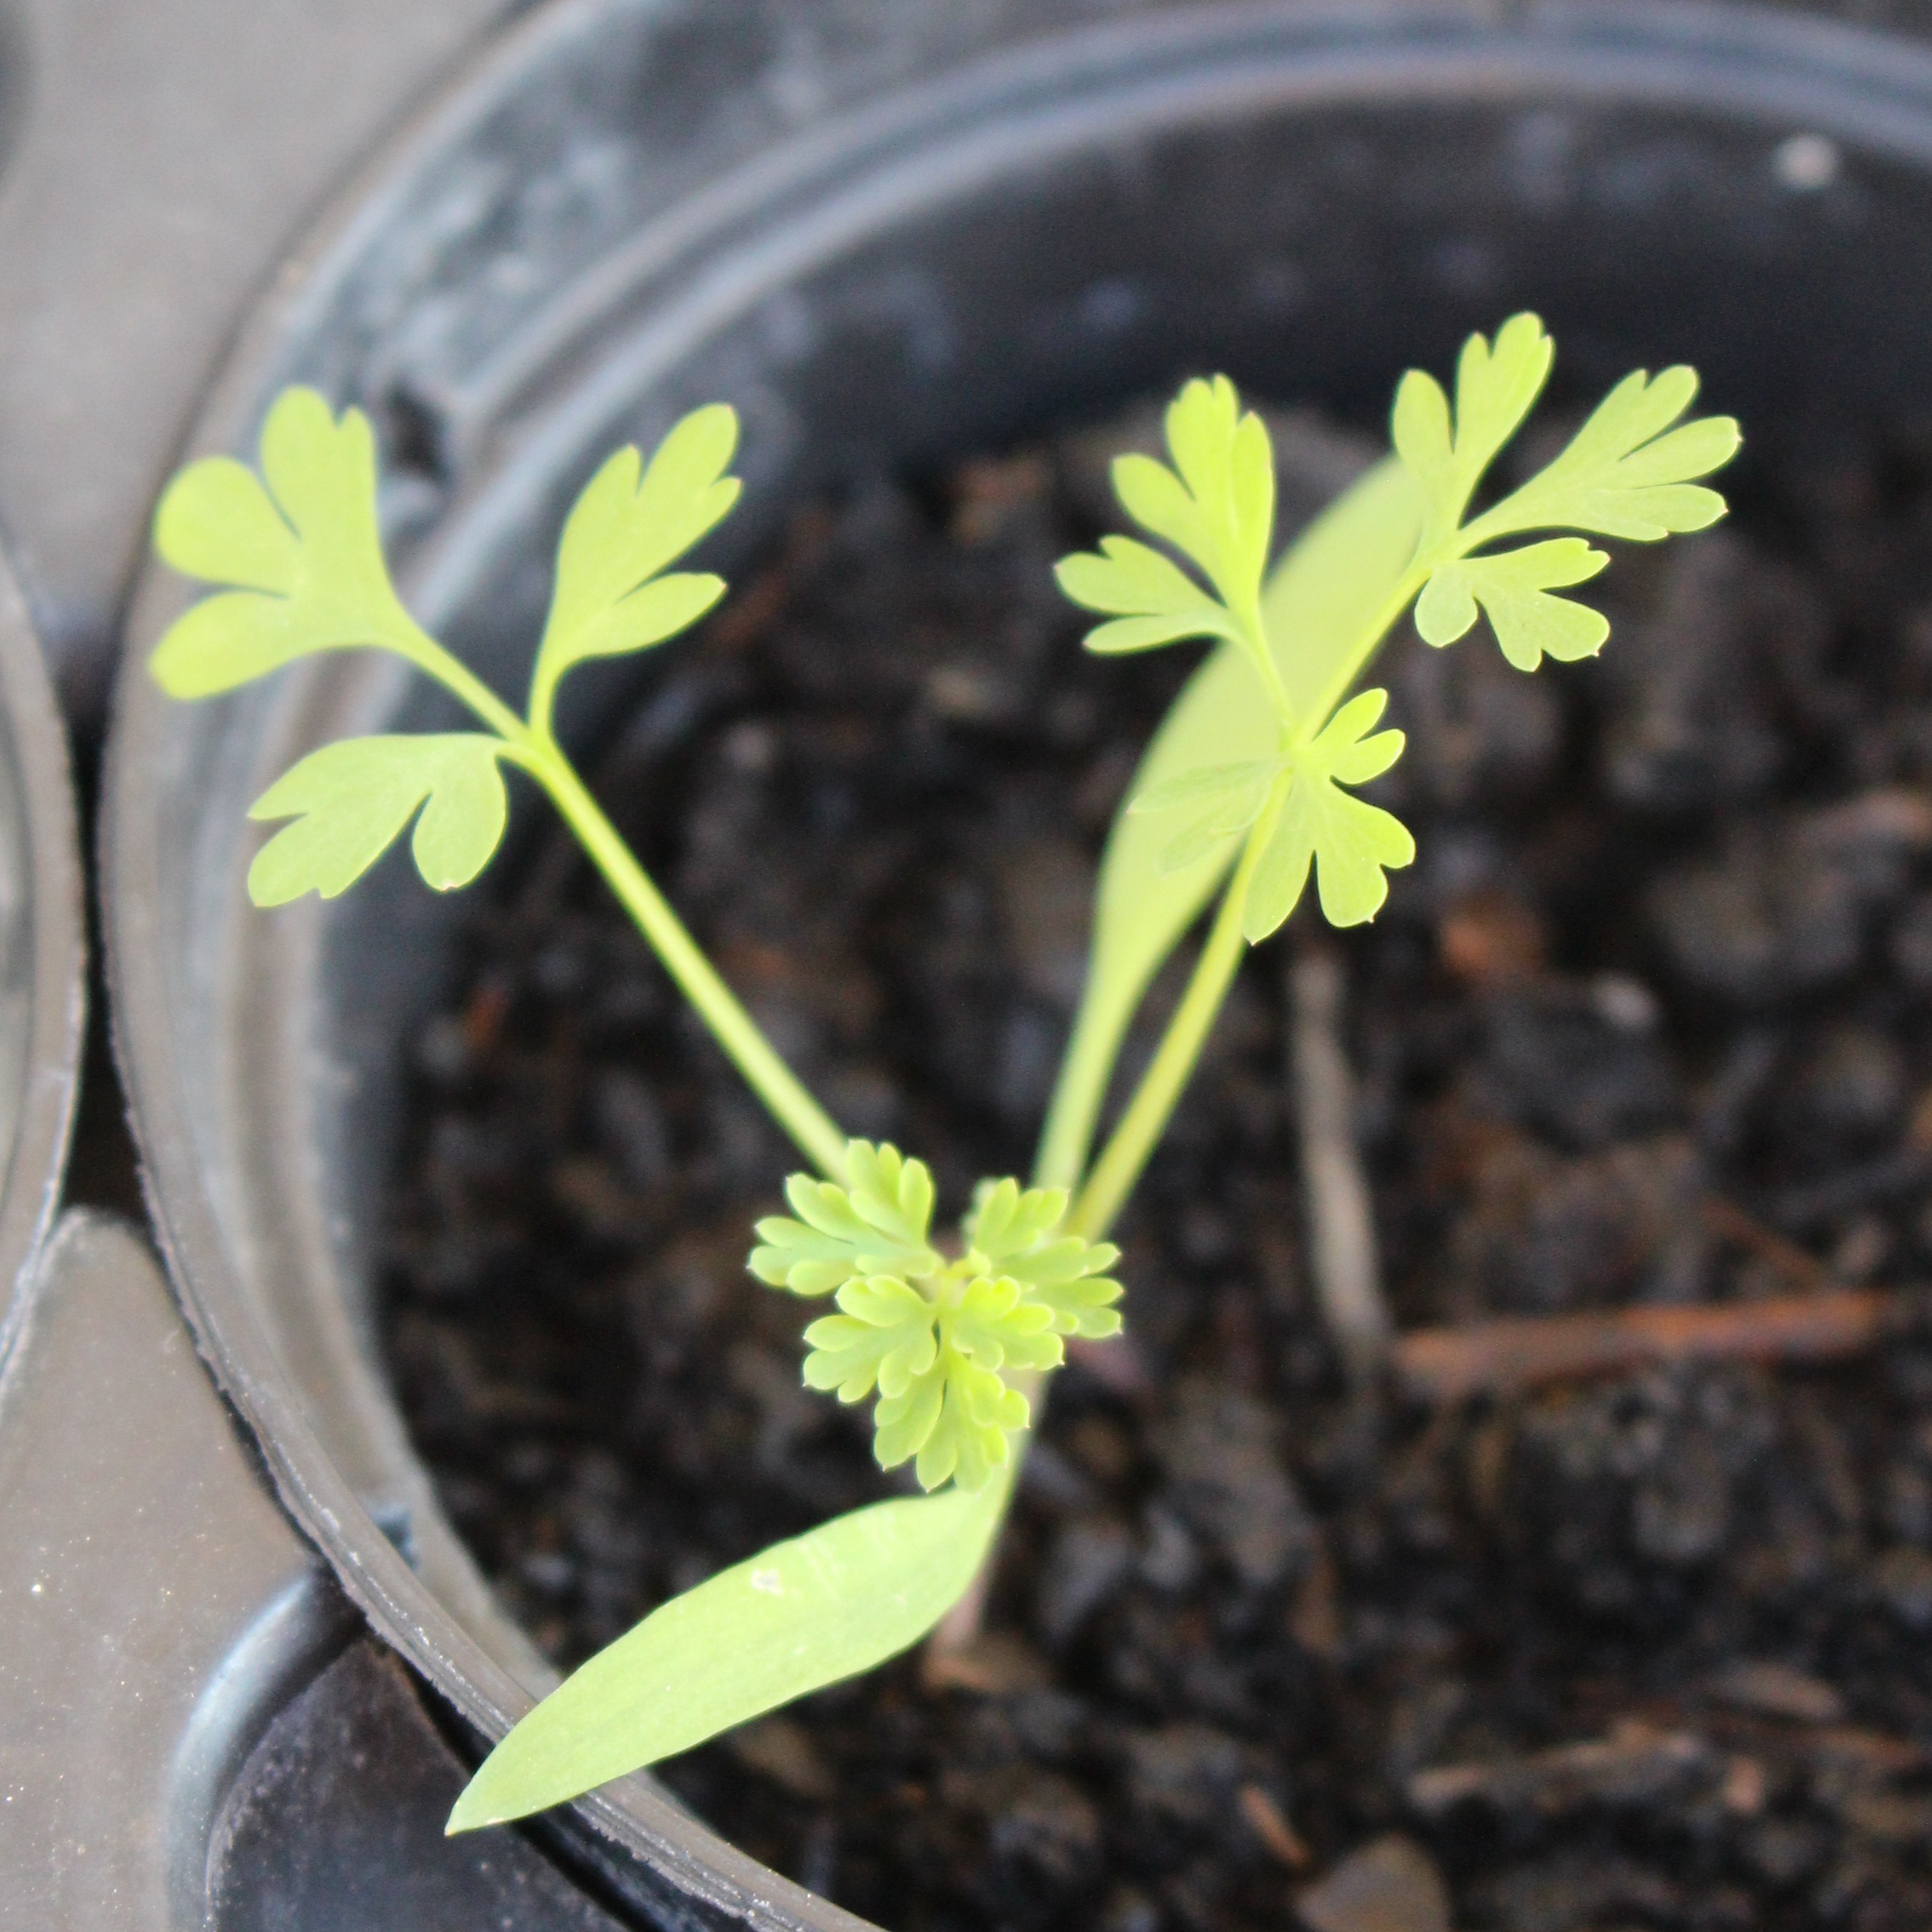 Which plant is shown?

Fumaria officinalis
